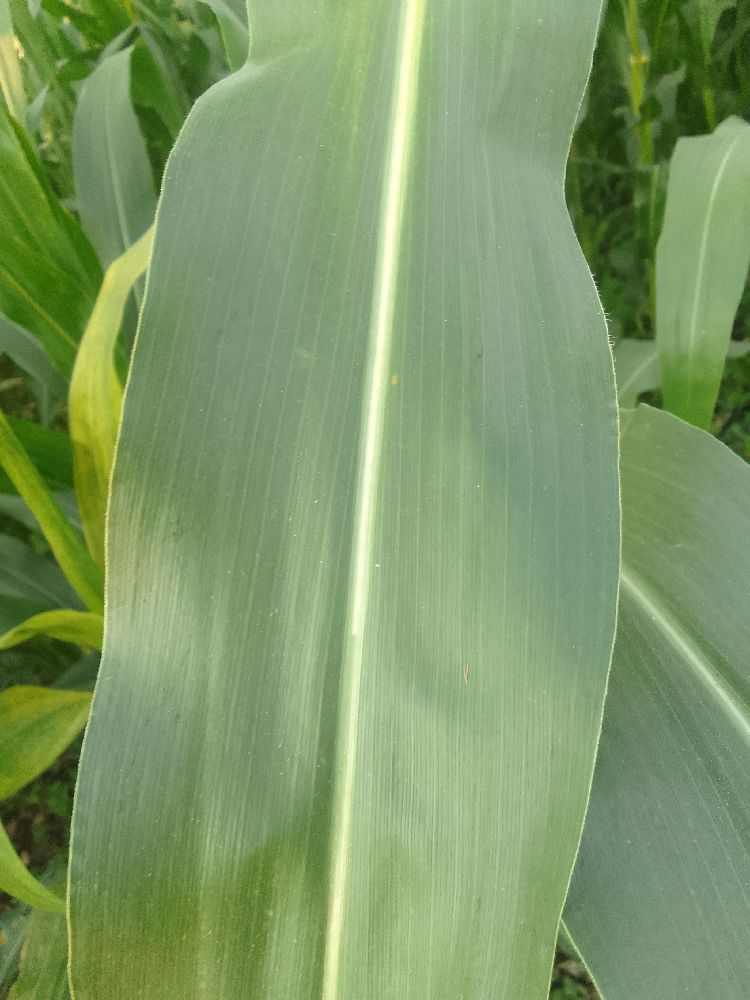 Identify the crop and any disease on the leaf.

maize, healthy
